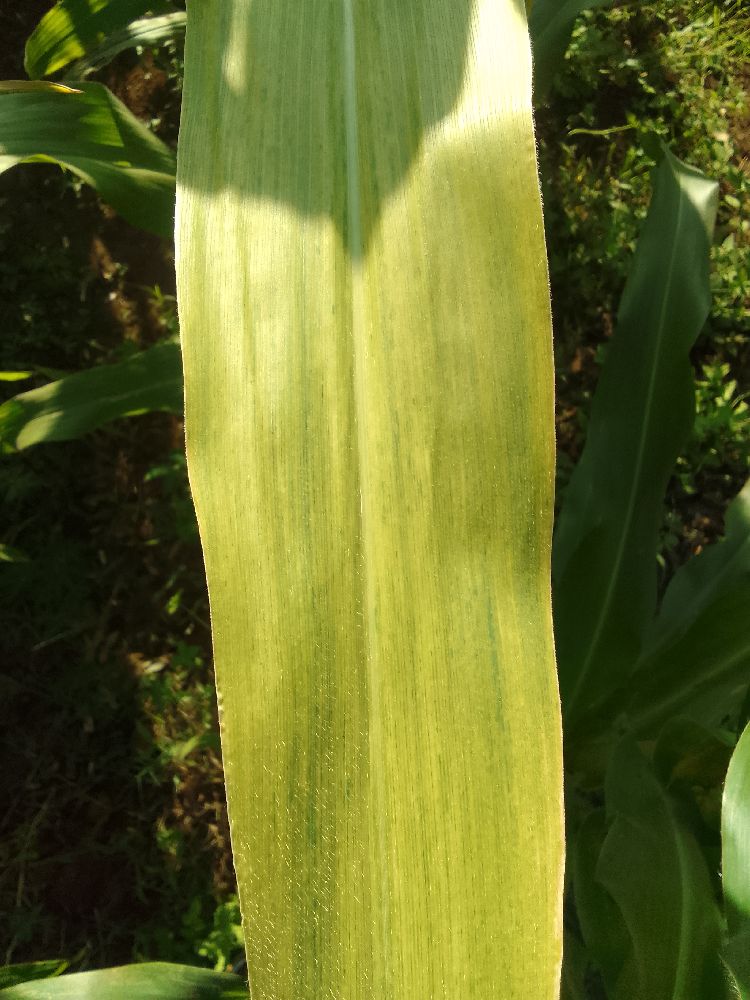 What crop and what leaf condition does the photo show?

maize, maize lethal necrosis
